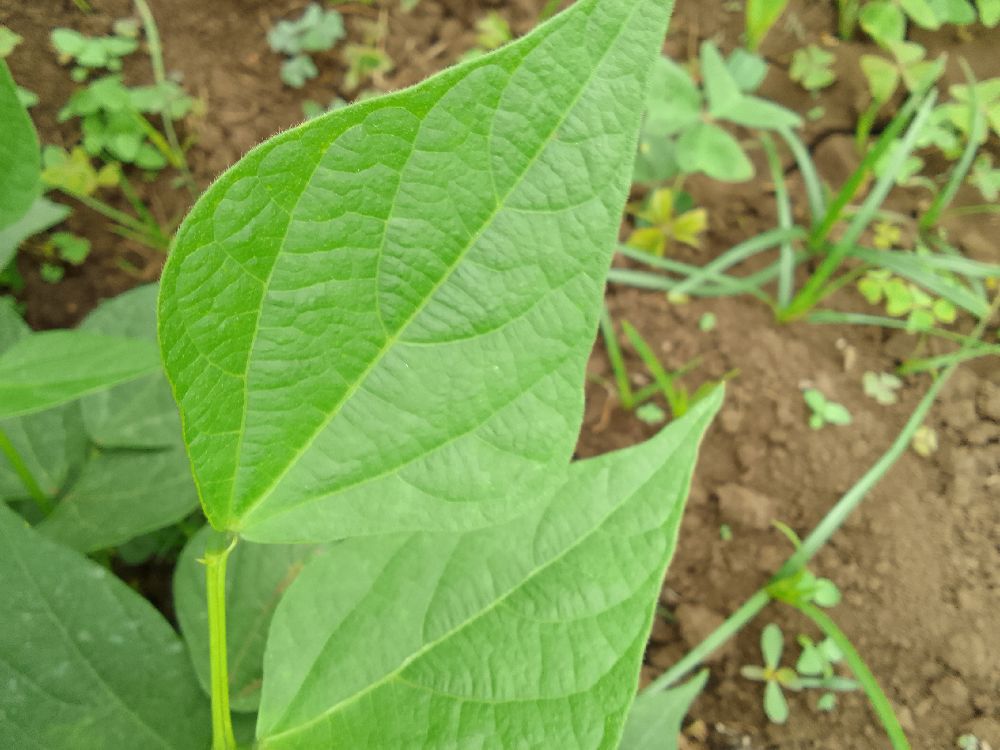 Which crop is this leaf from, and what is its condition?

common bean, healthy
